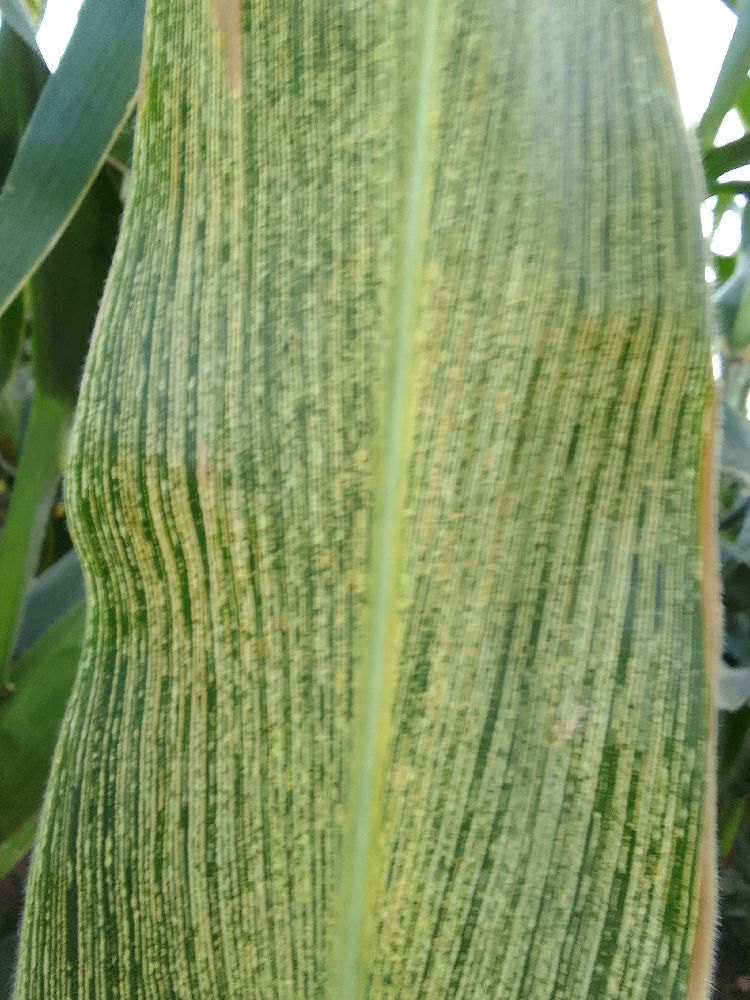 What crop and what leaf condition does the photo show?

maize, maize streak virus
